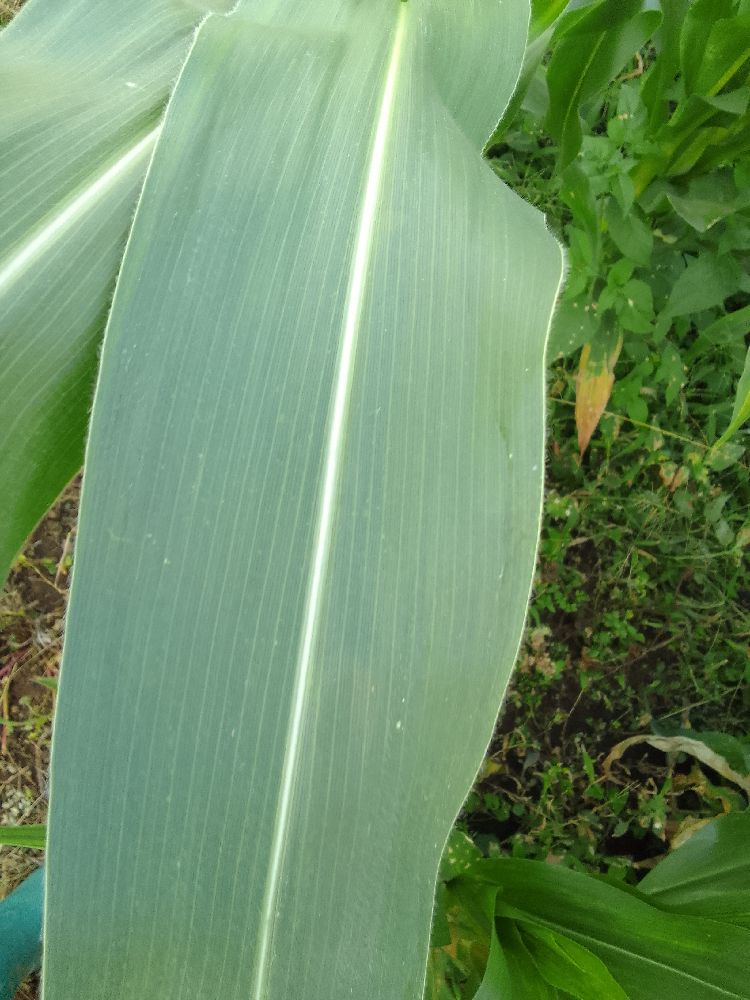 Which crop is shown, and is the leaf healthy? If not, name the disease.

maize, healthy
